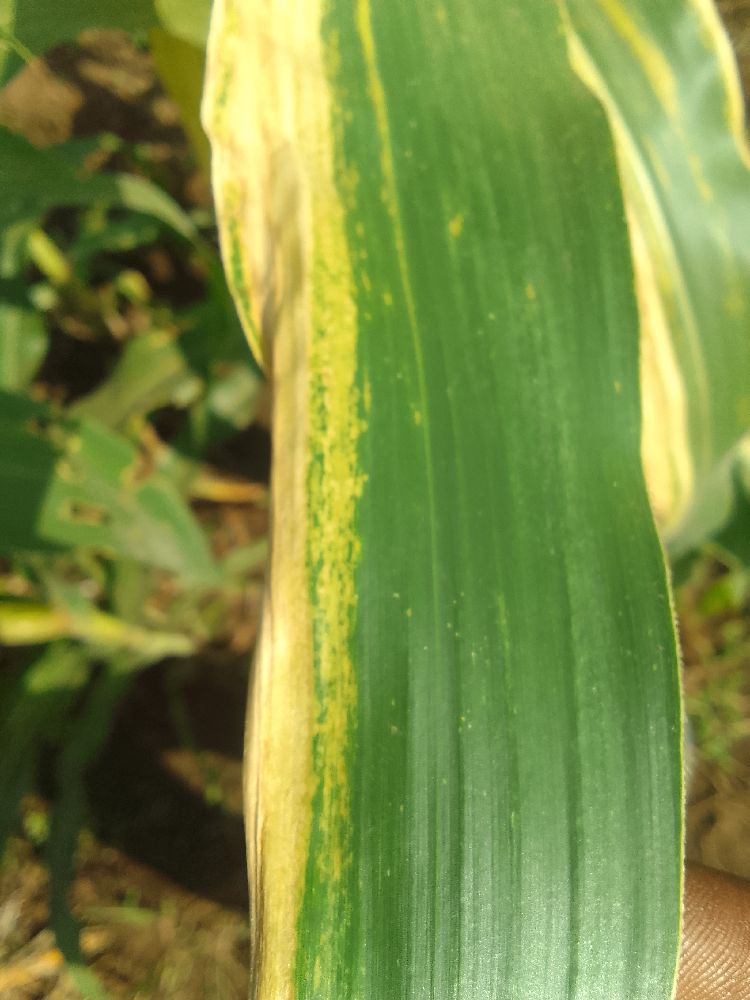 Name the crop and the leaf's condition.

maize, maize lethal necrosis
